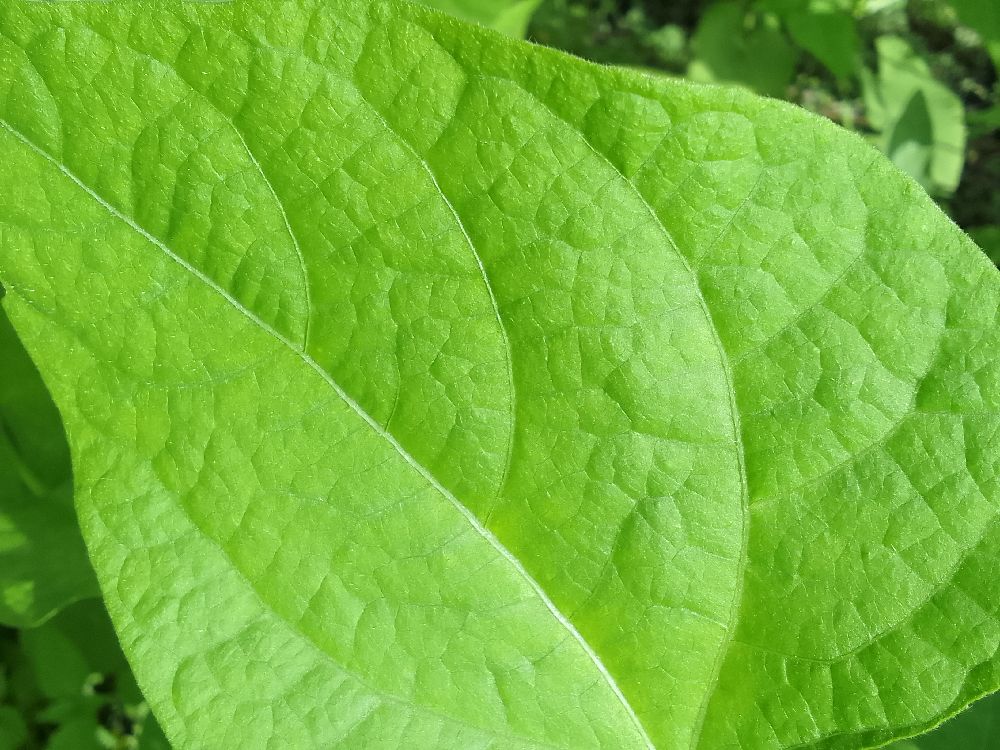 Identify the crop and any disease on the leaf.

common bean, healthy
